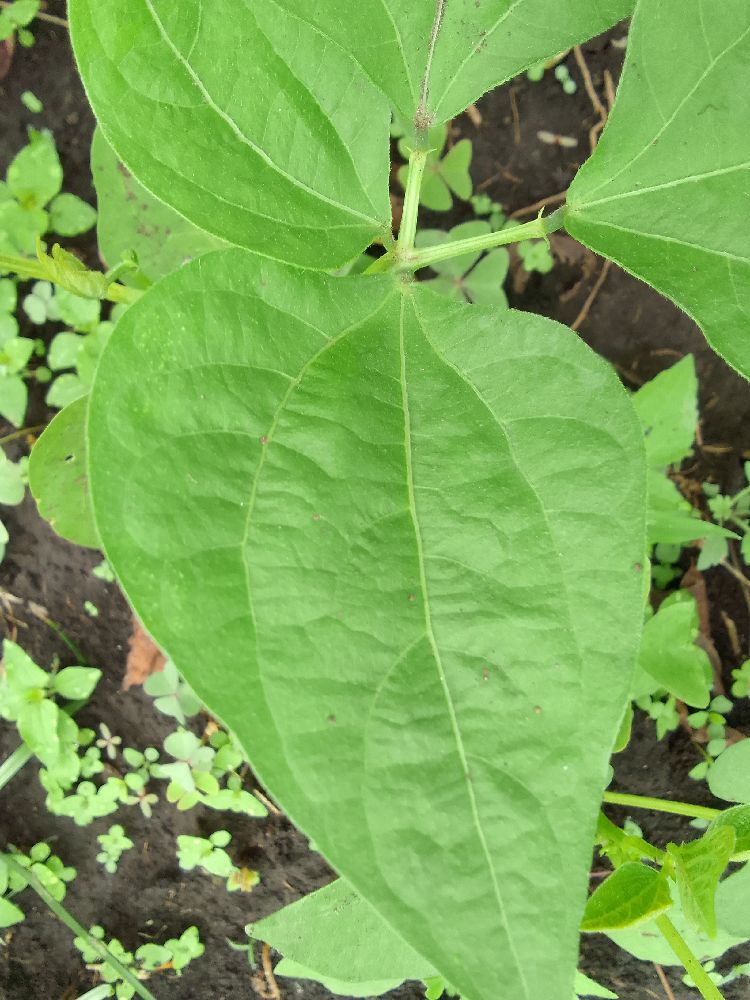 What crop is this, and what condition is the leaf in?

common bean, healthy
